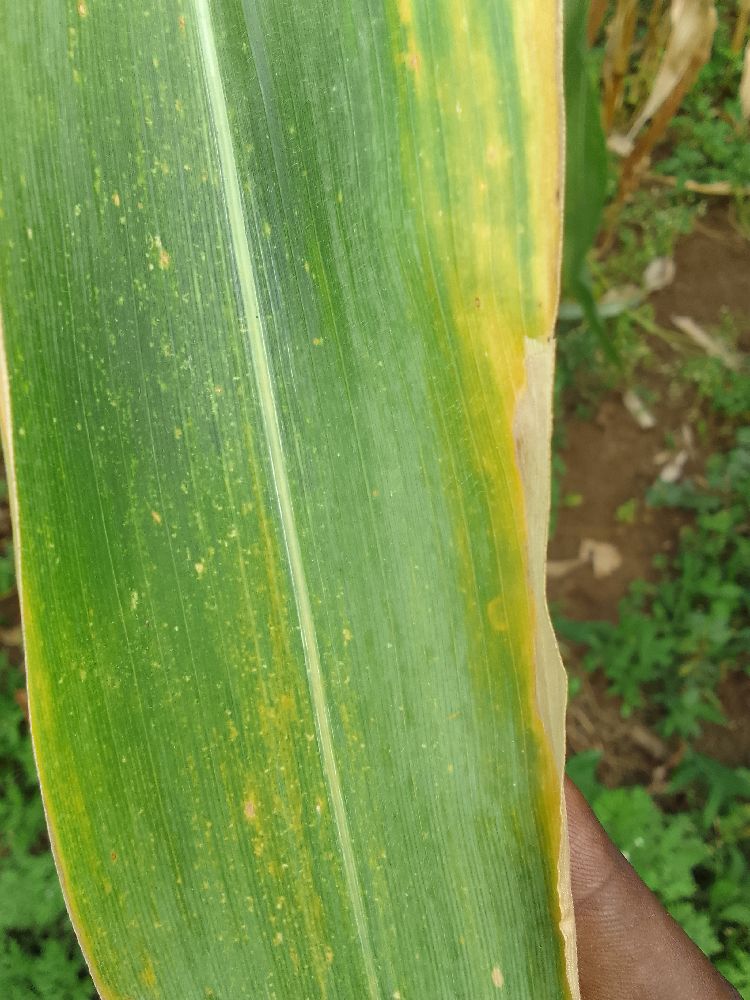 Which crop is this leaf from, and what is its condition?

maize, maize lethal necrosis
